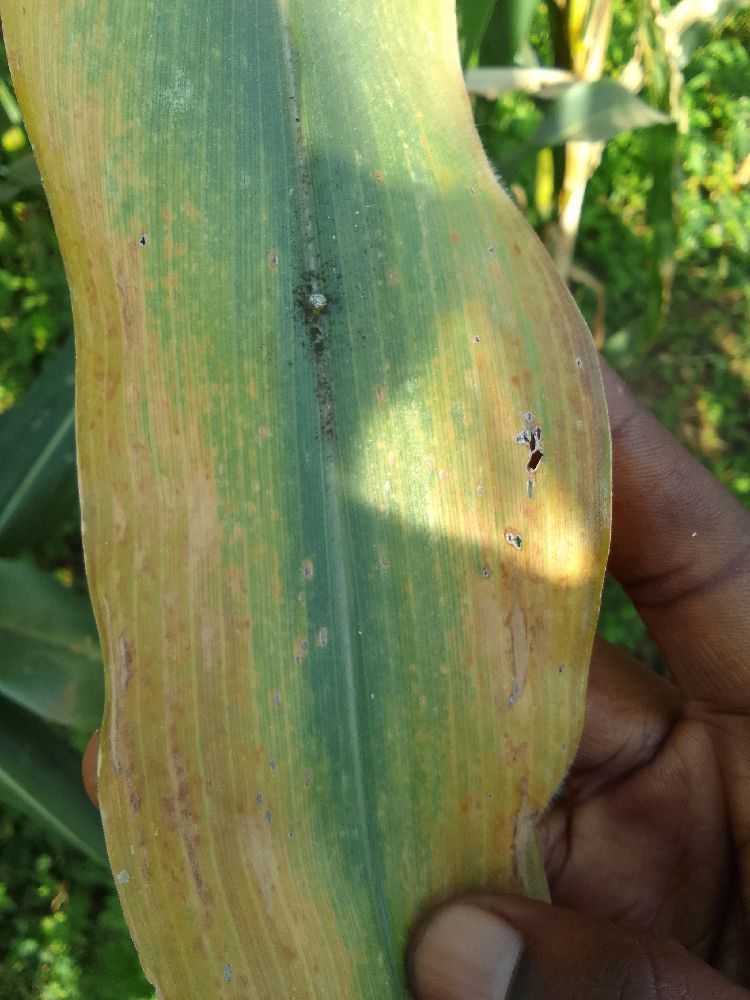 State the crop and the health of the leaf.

maize, maize lethal necrosis
